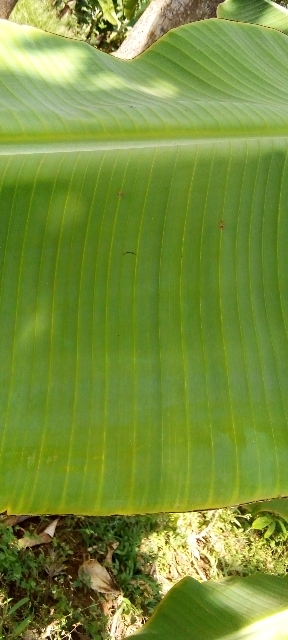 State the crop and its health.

banana, healthy
